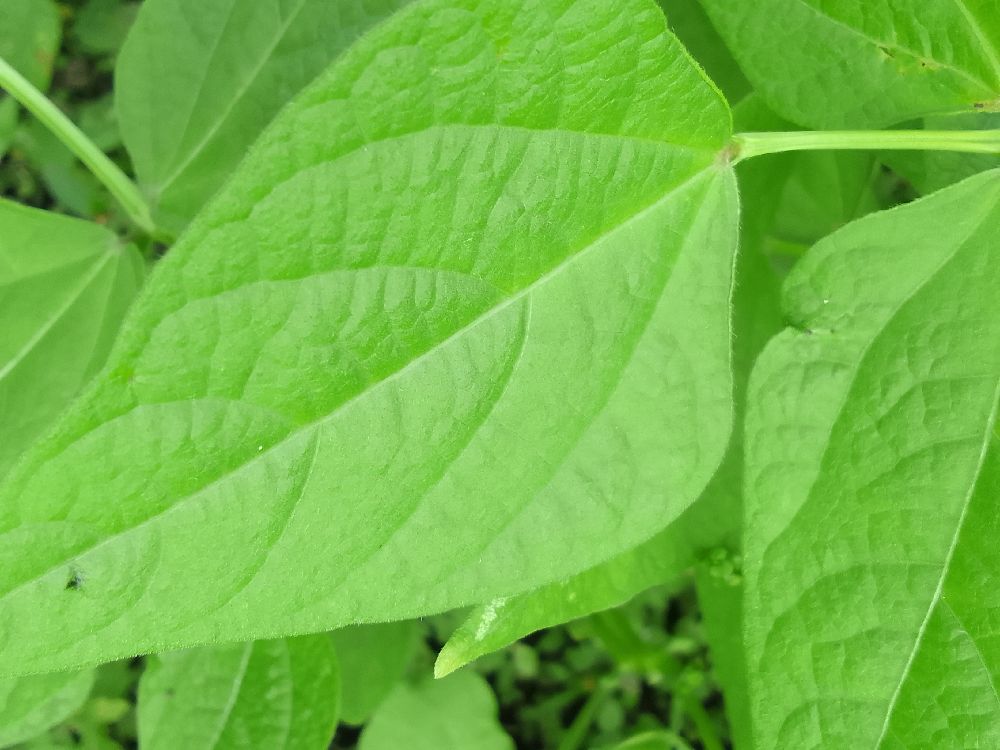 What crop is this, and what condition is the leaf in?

common bean, healthy
